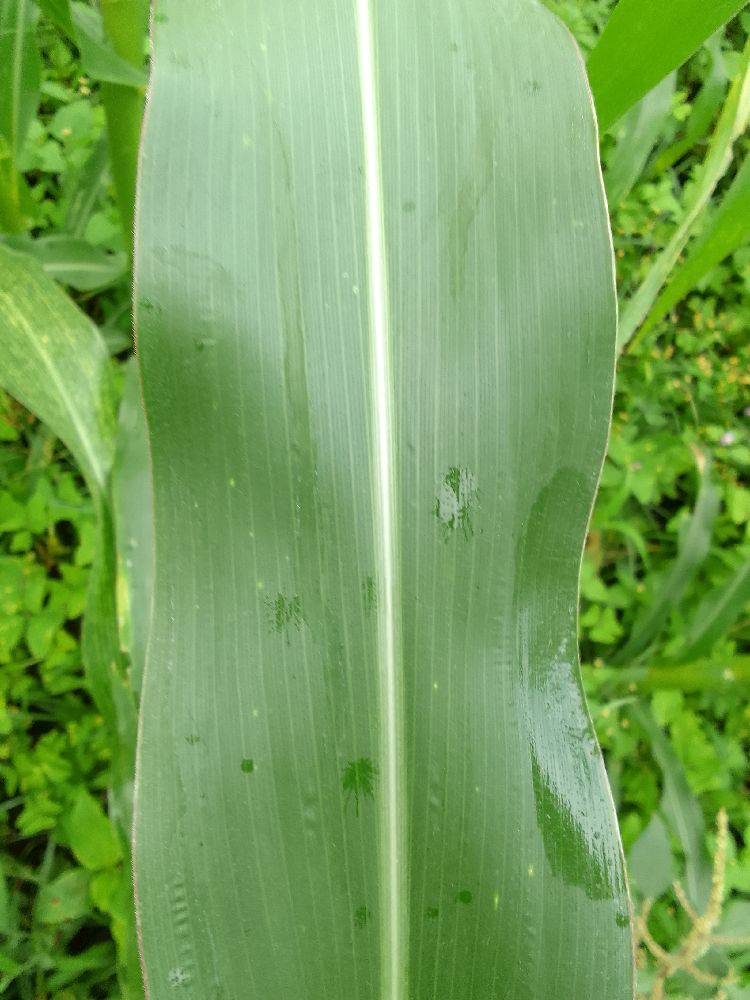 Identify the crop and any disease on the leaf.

maize, healthy
